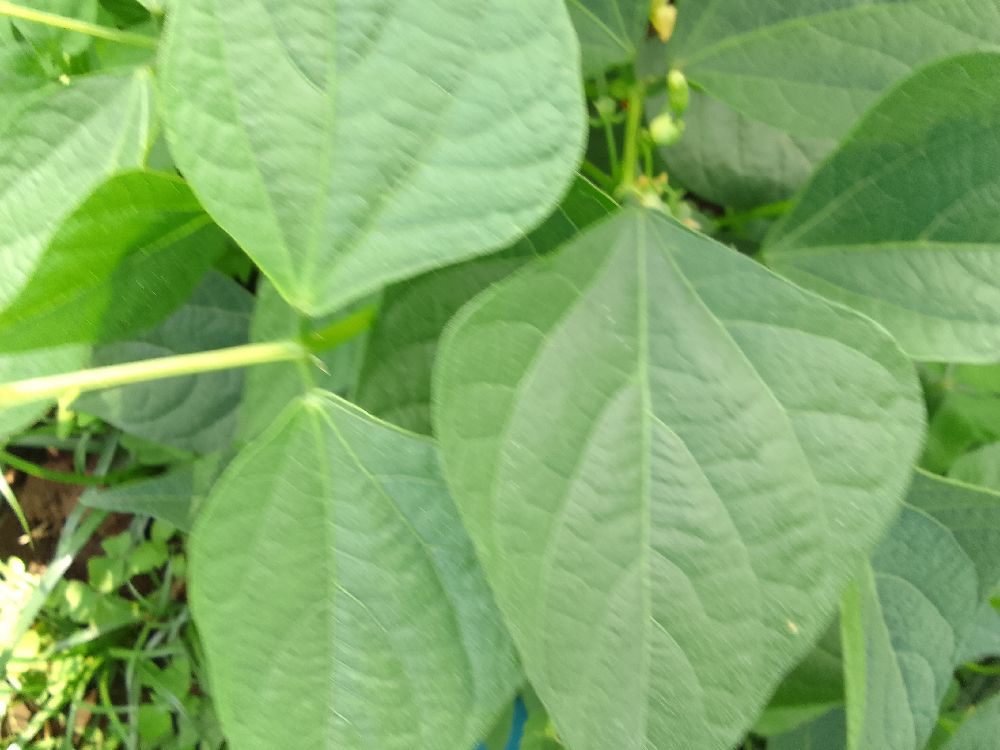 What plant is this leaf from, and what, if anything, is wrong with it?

common bean, healthy
